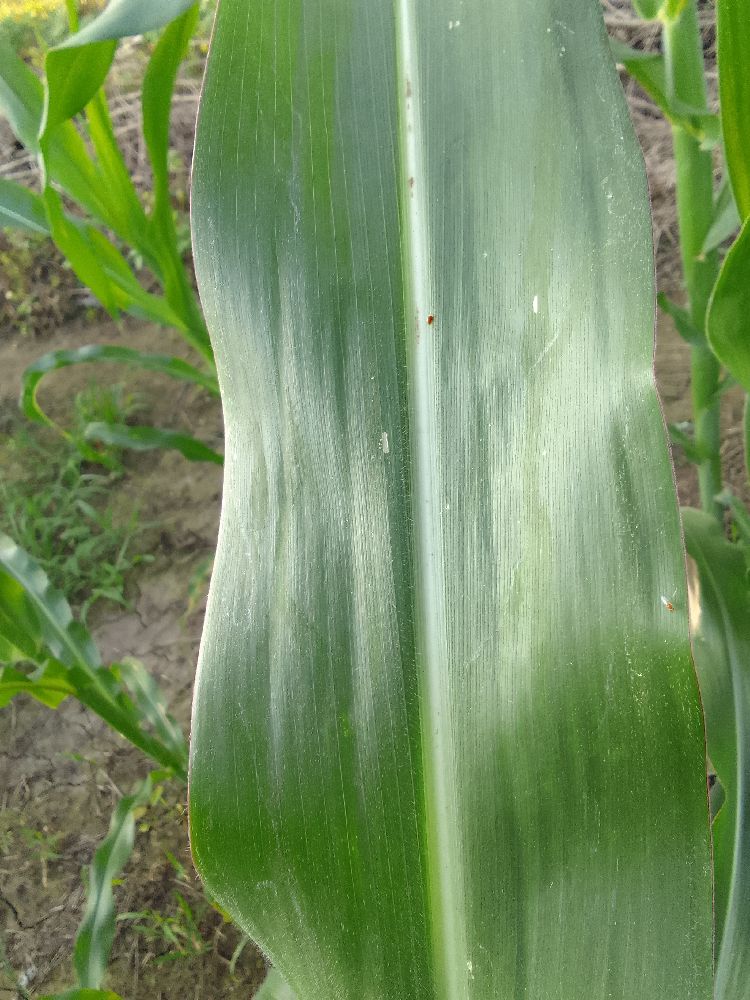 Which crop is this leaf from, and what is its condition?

maize, healthy
